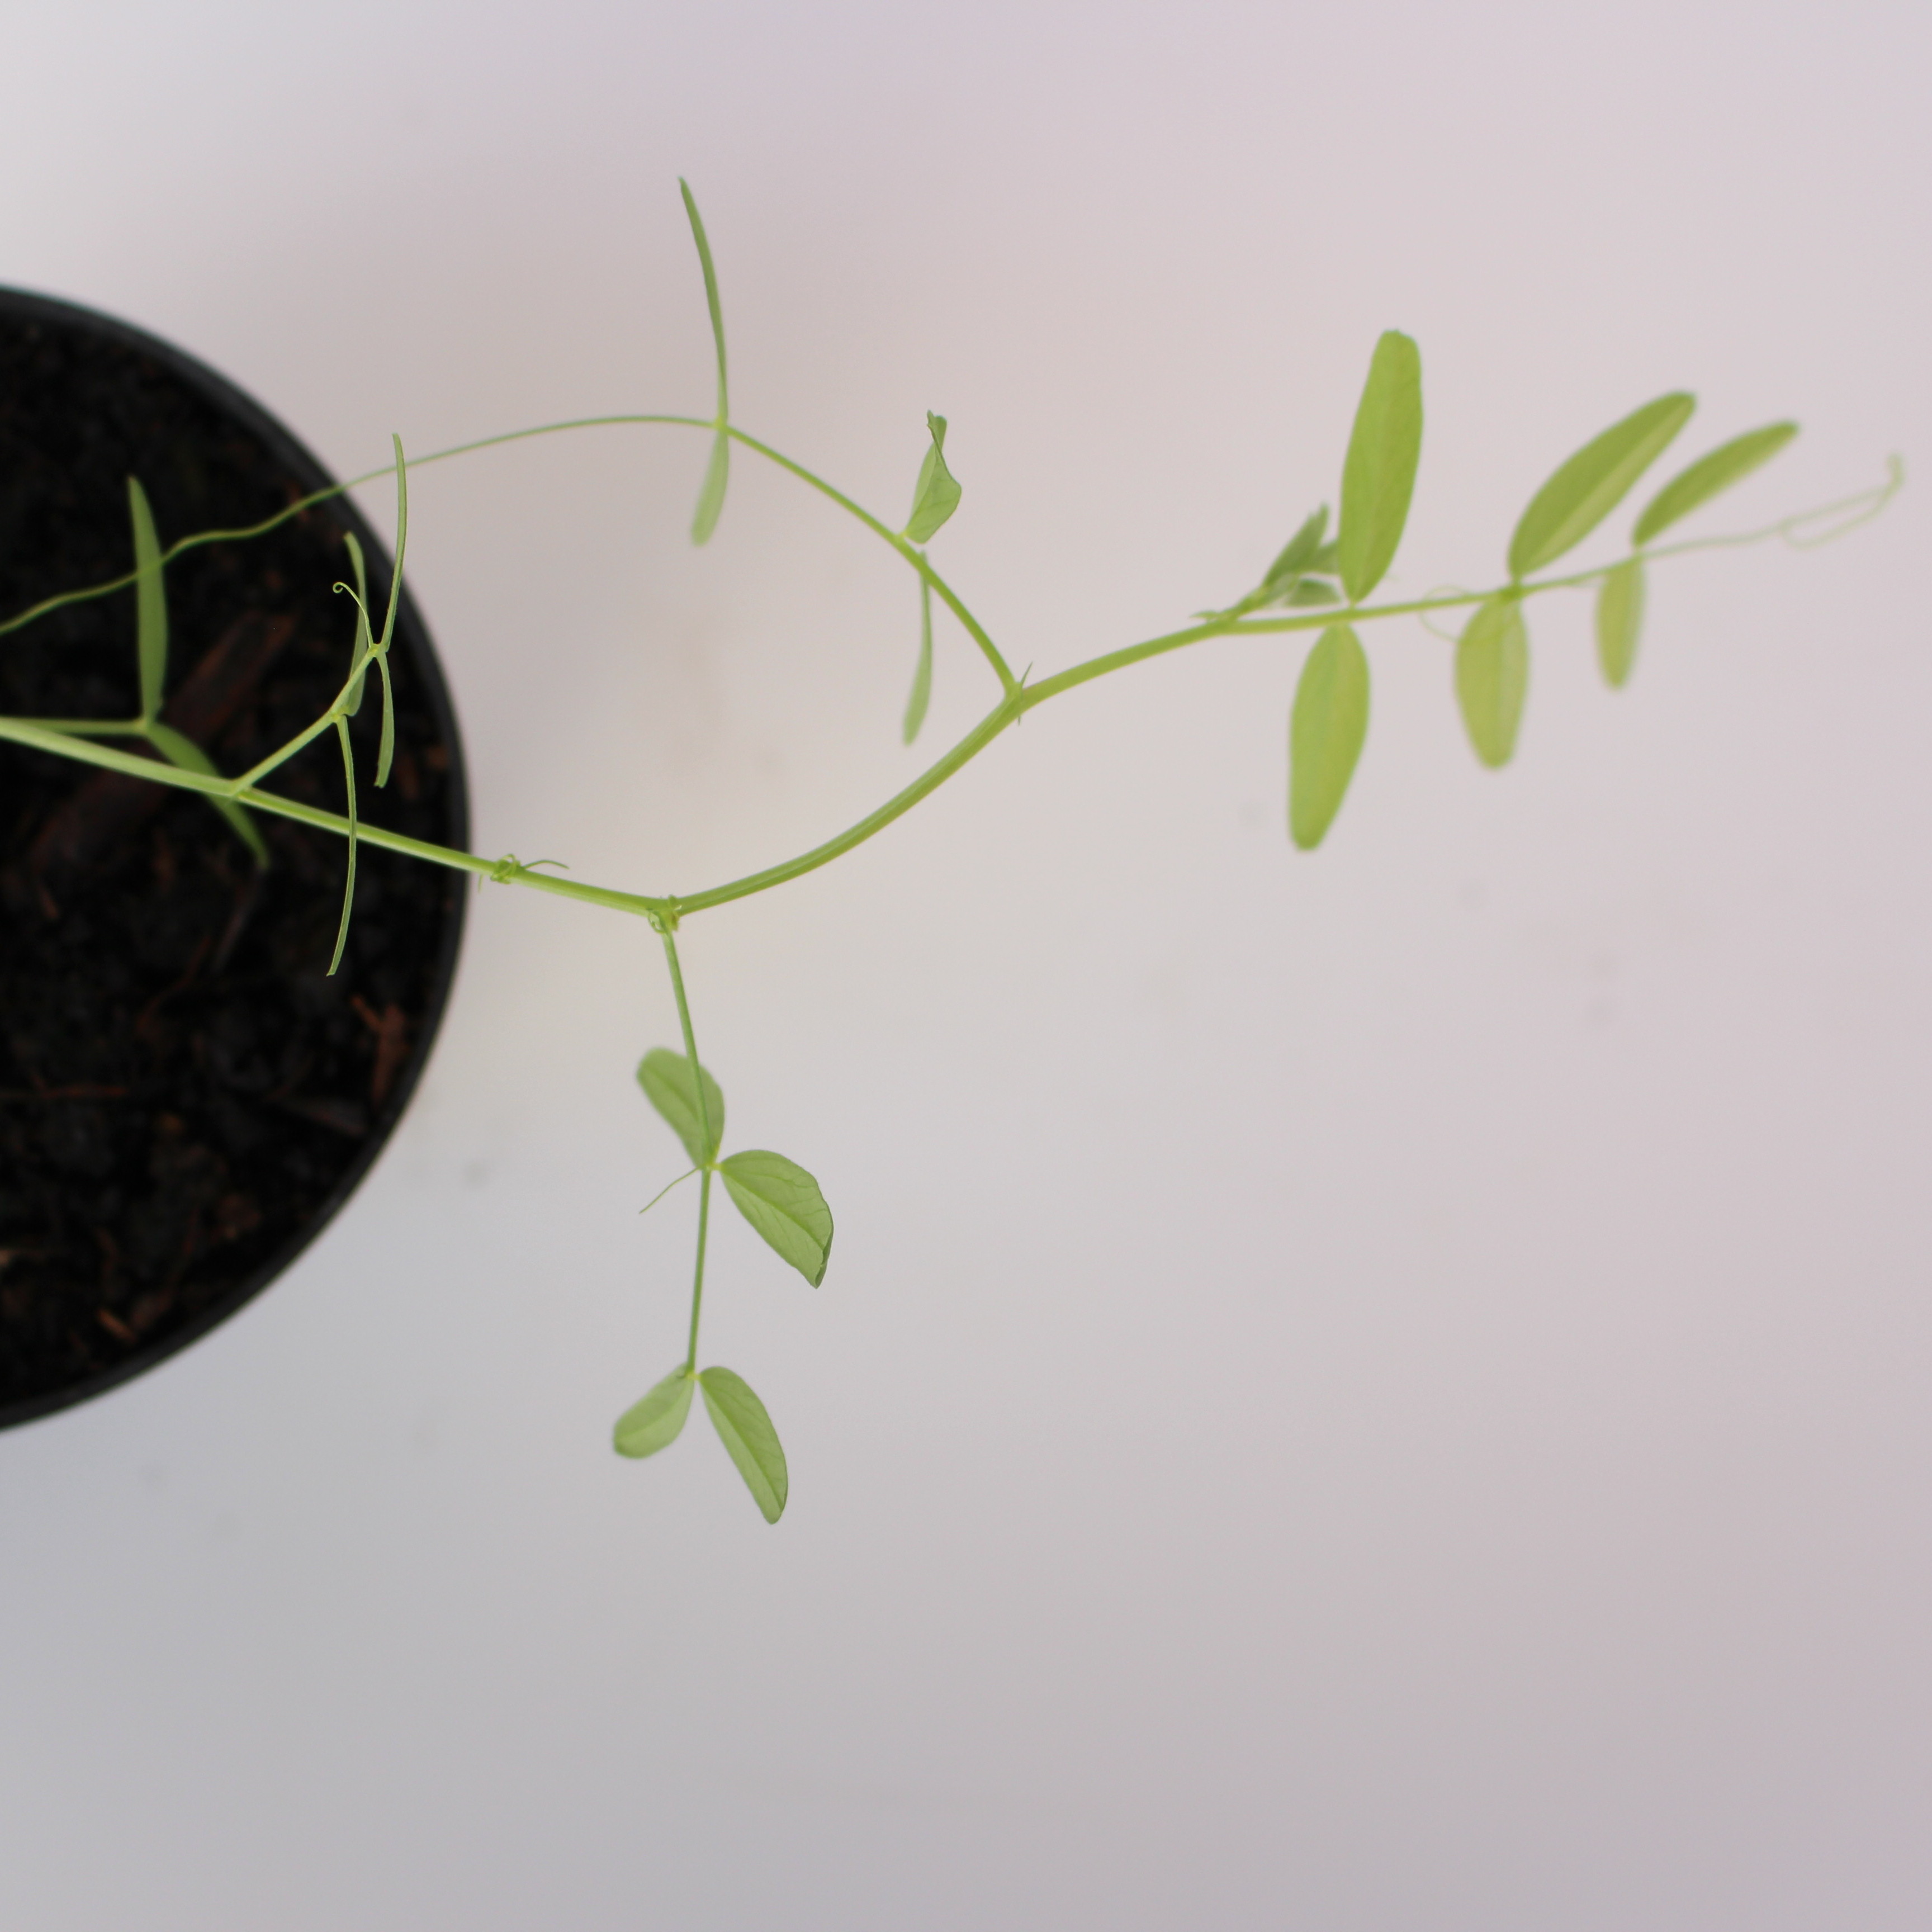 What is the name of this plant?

Vicia sativa
